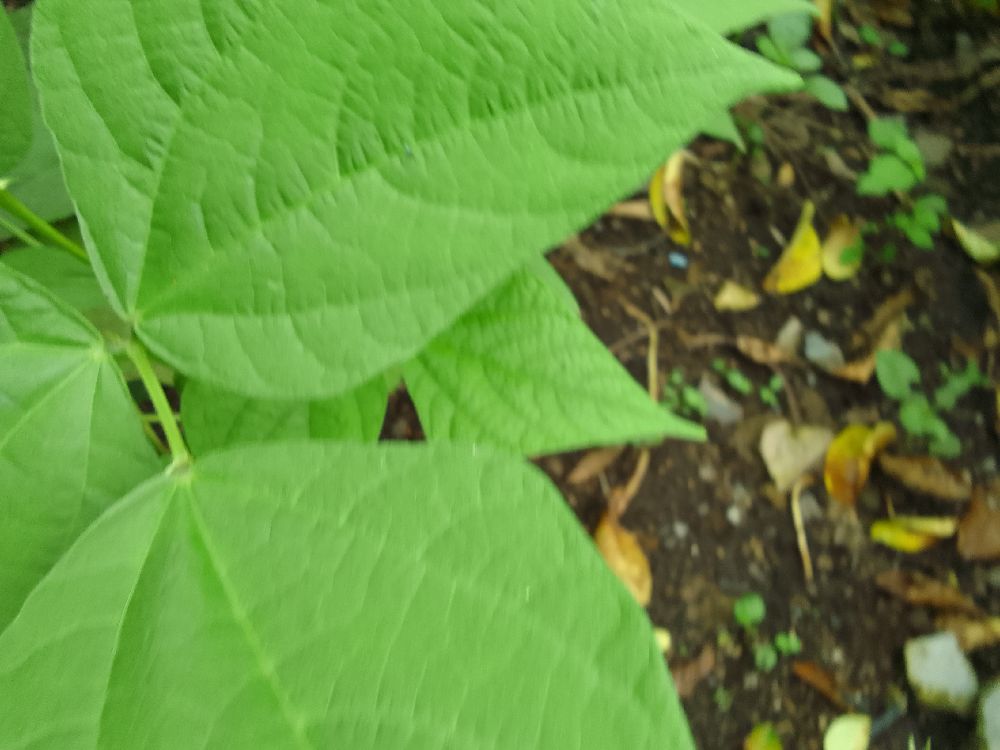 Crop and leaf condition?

common bean, healthy
